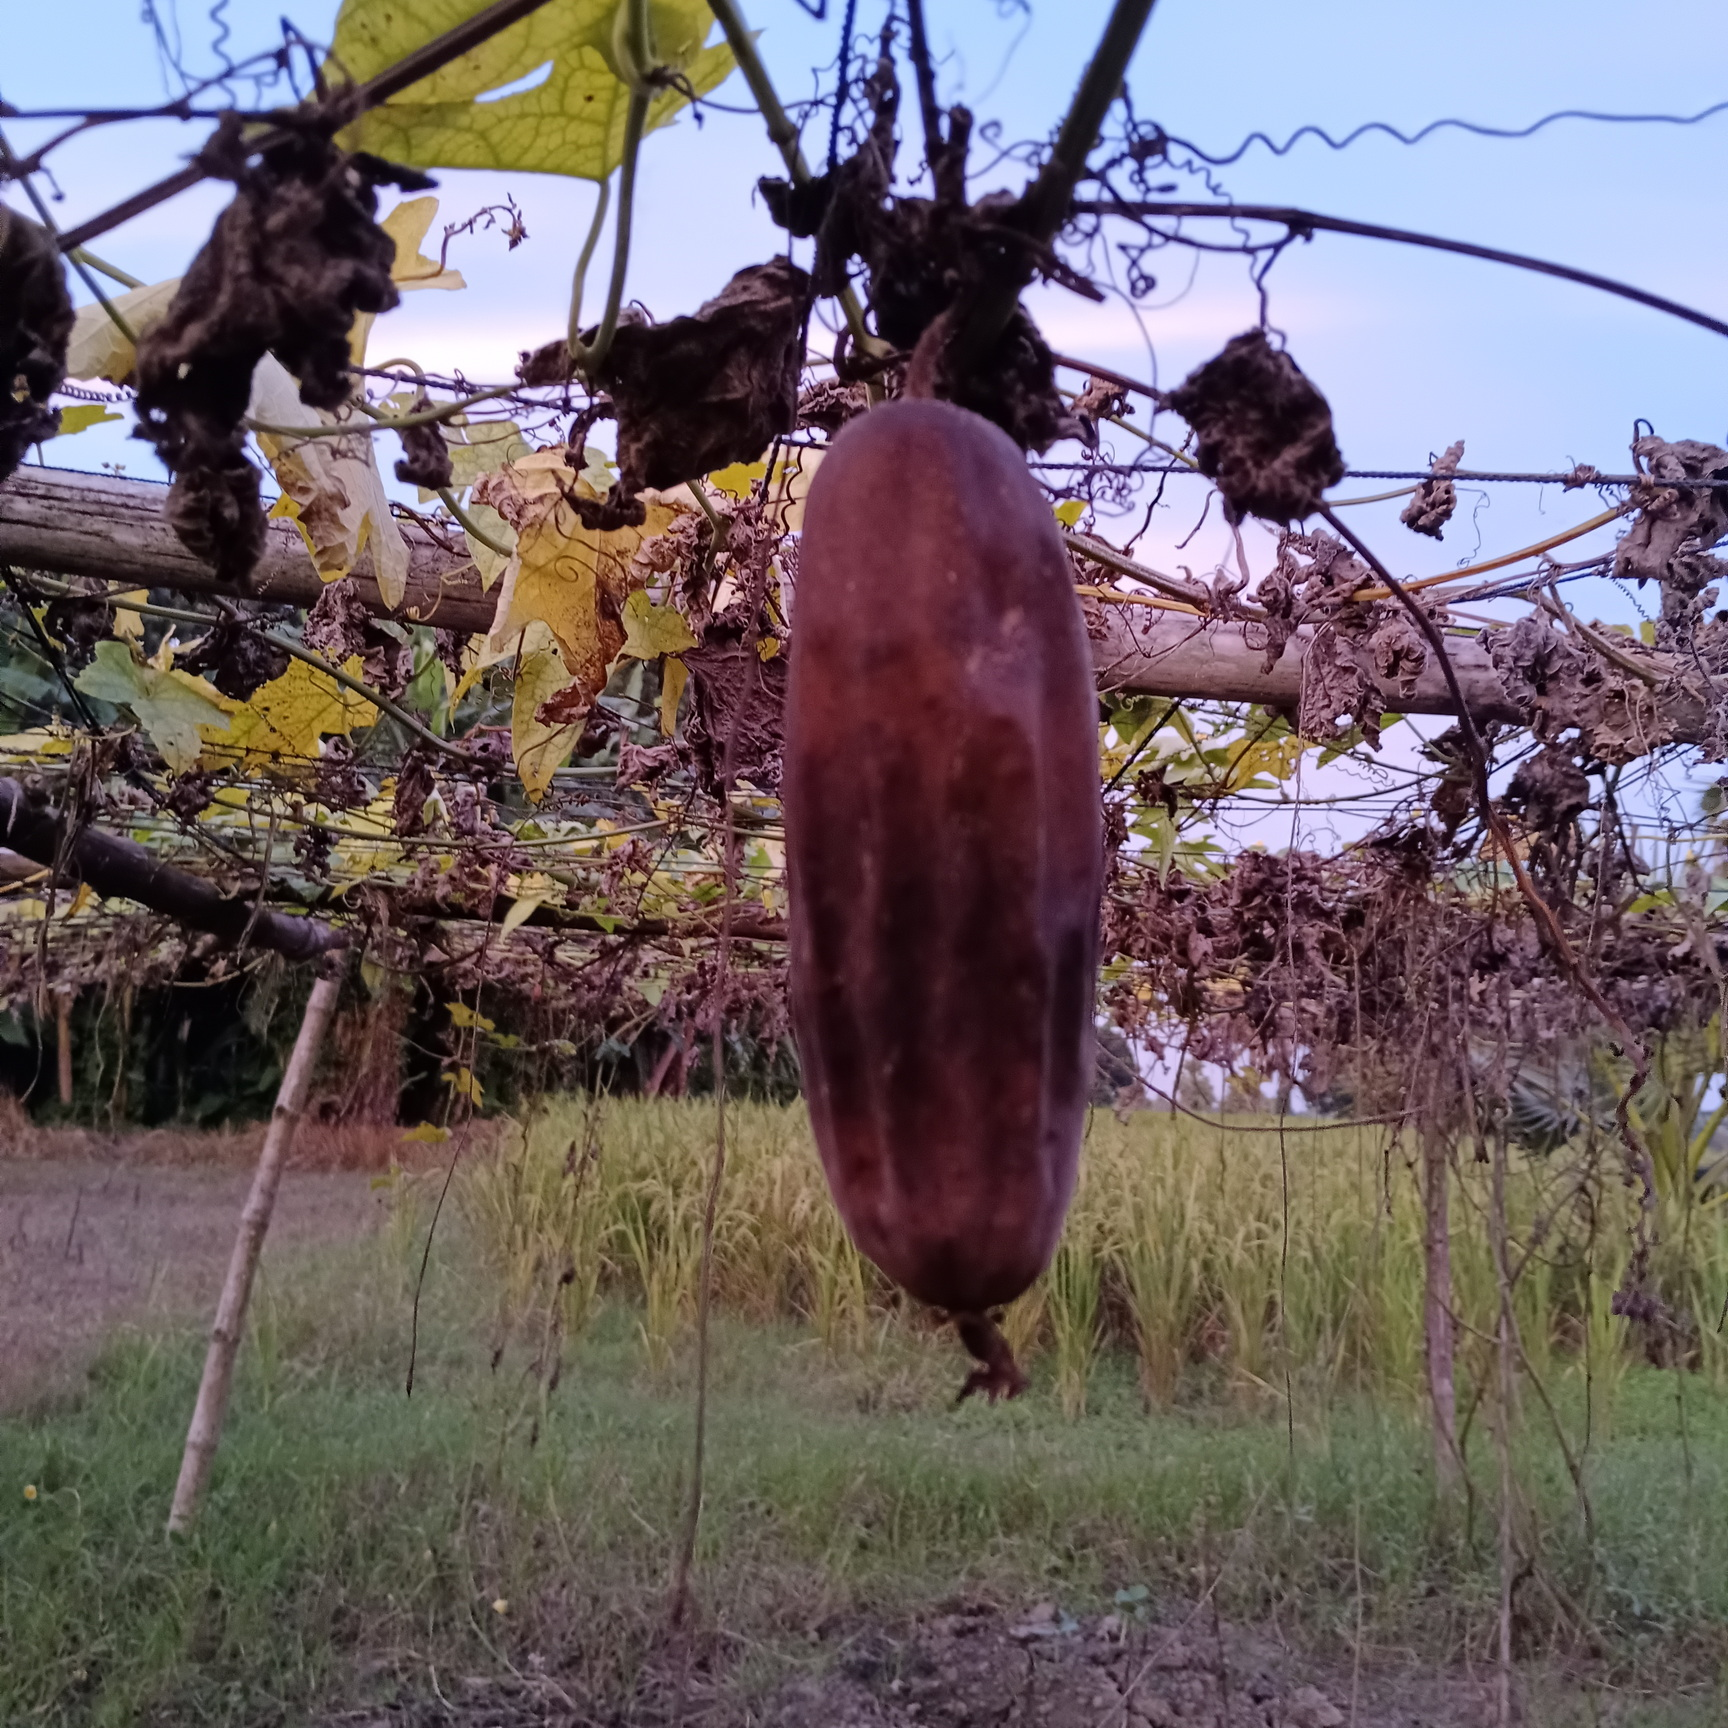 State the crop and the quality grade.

luffa, faulty
